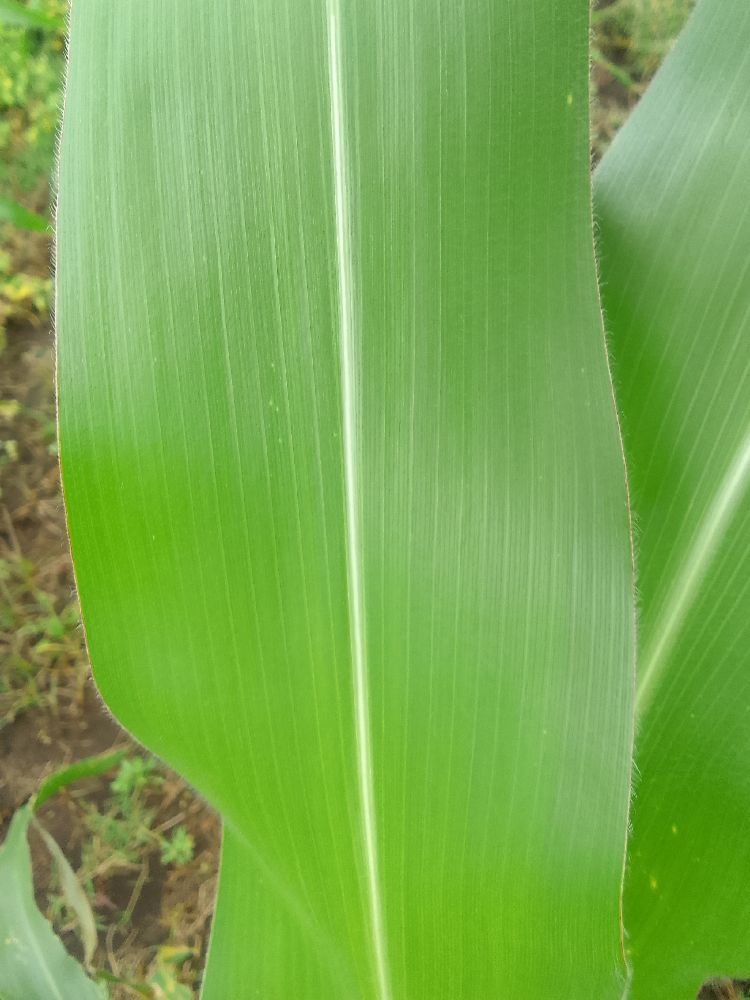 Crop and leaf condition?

maize, healthy
